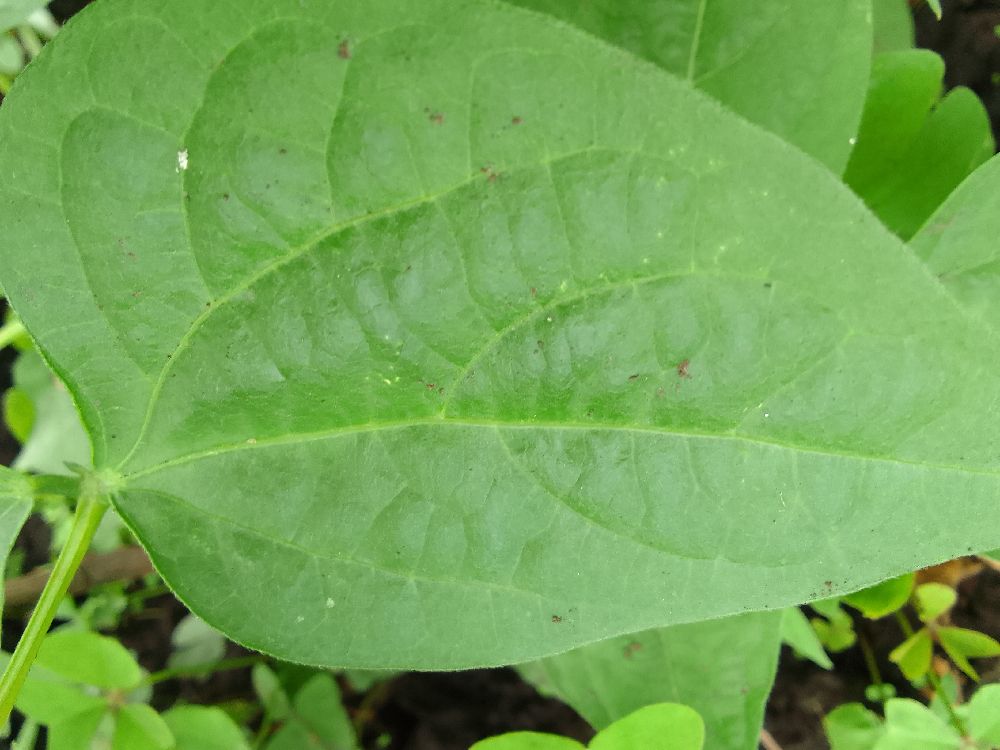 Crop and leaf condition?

common bean, healthy
